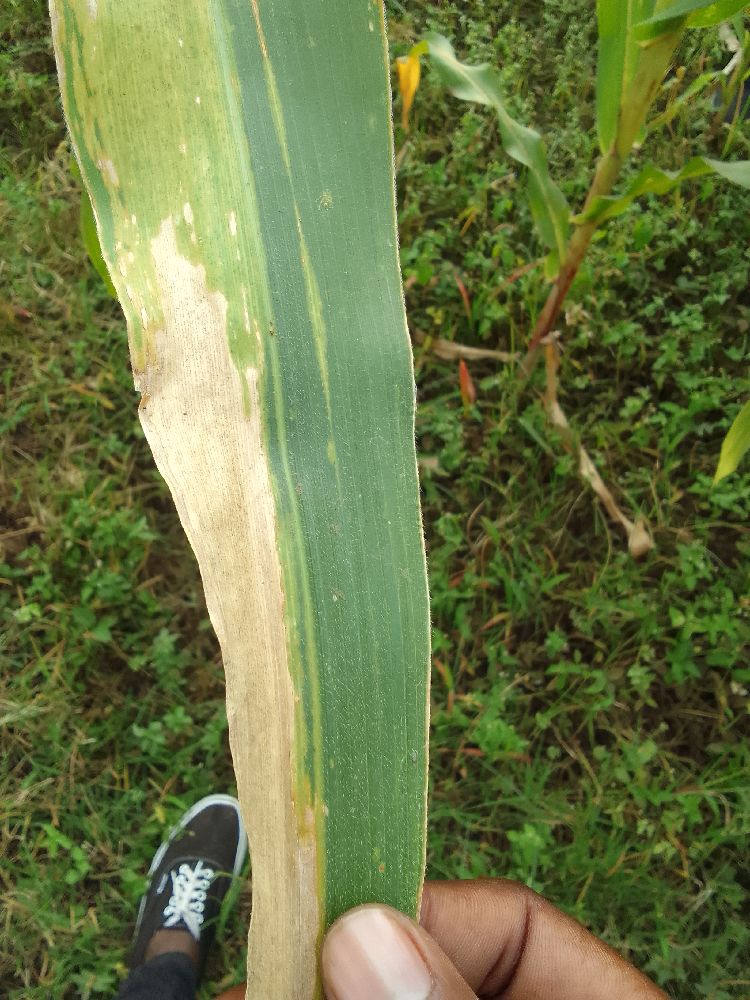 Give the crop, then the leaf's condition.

maize, maize lethal necrosis
